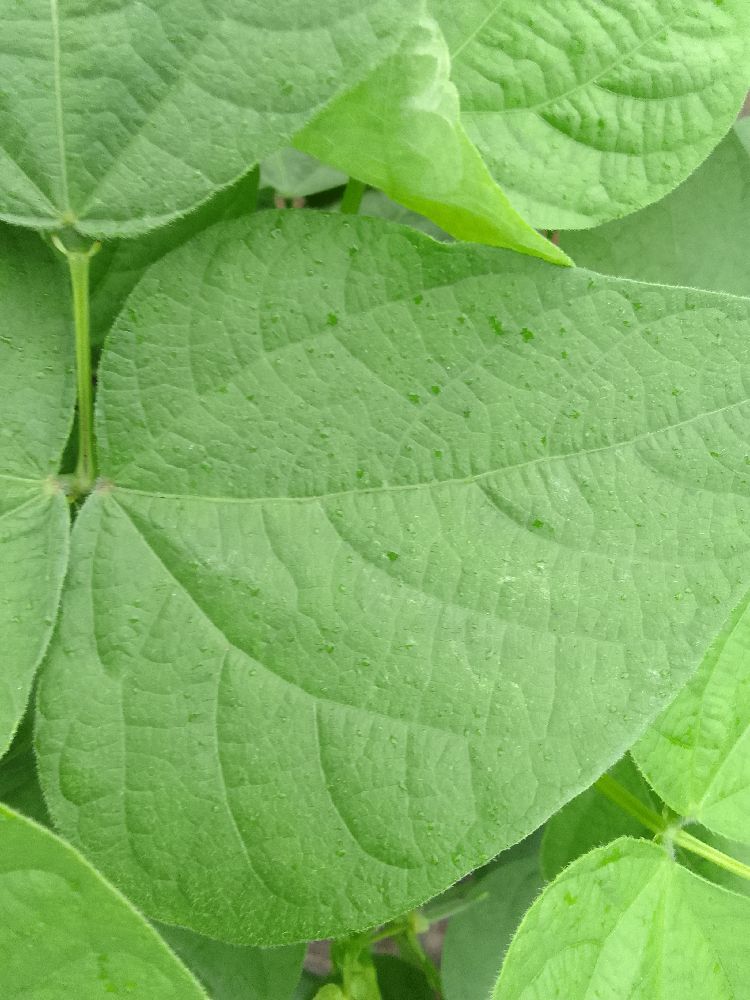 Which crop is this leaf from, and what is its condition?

common bean, healthy
